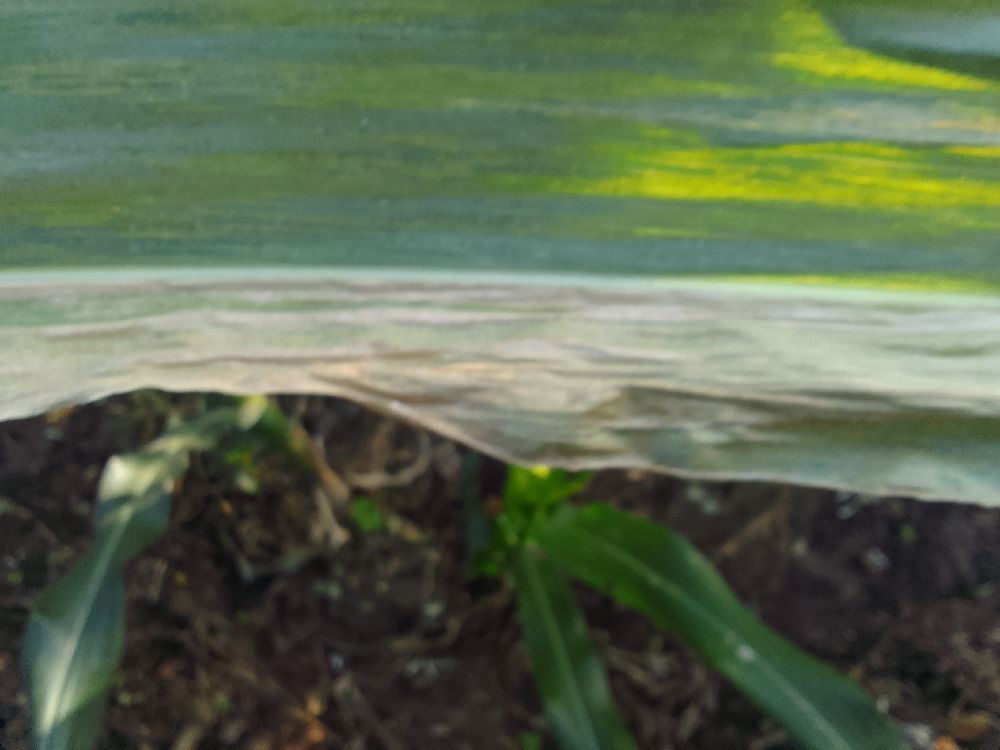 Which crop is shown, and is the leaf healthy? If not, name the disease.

maize, maize lethal necrosis
